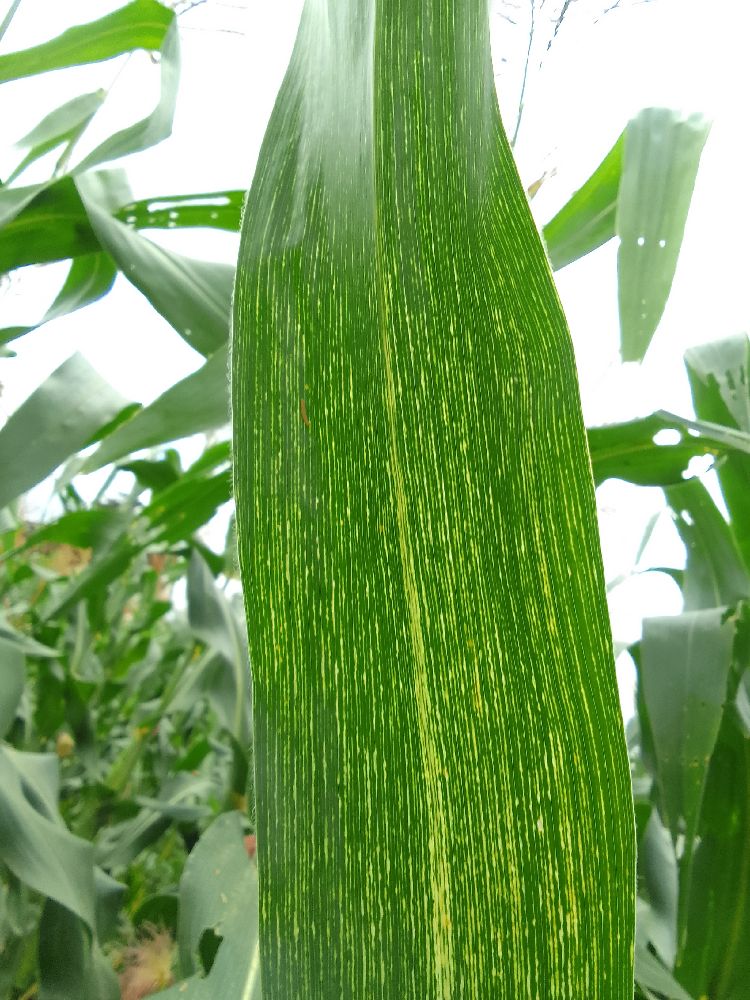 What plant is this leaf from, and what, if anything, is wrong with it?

maize, maize streak virus
